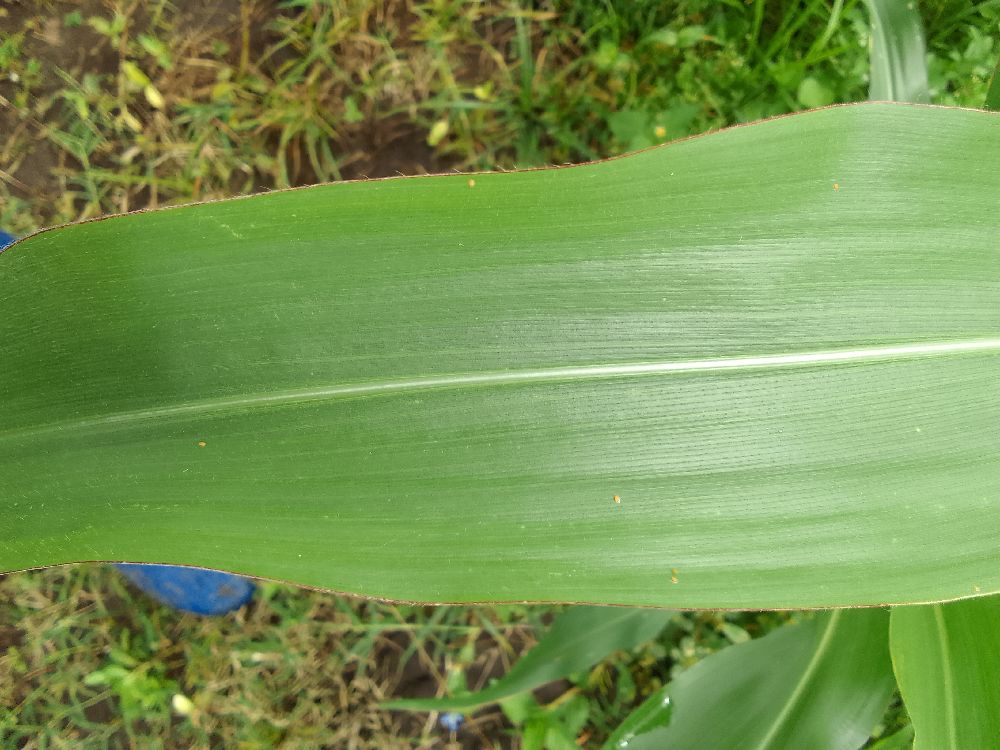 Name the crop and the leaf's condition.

maize, healthy
